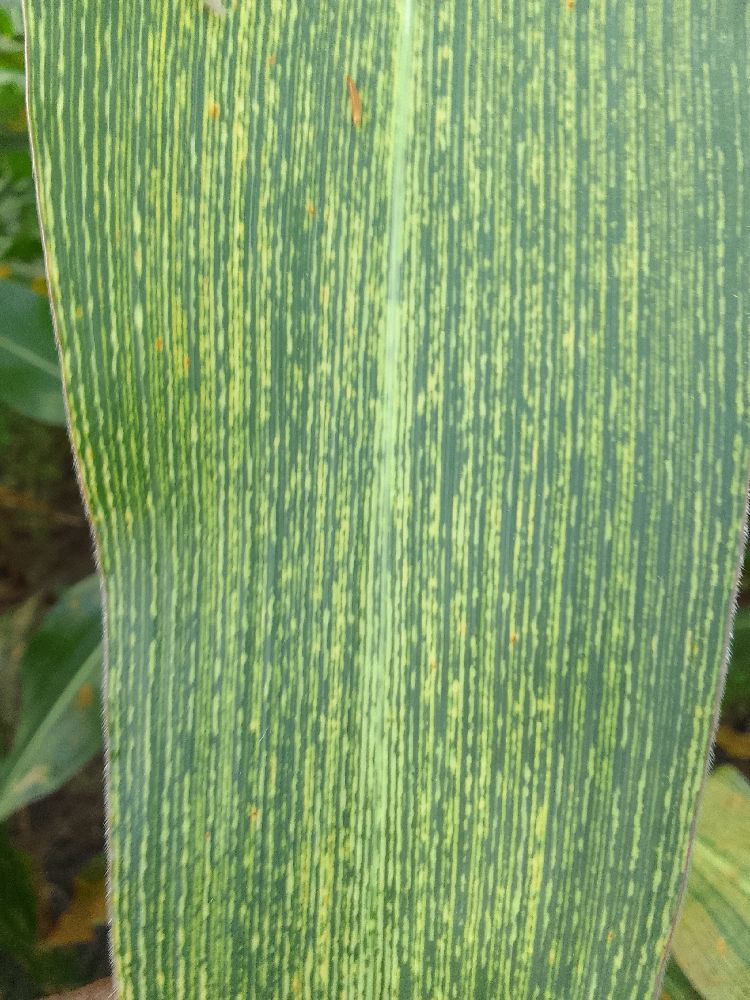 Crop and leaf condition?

maize, maize streak virus
